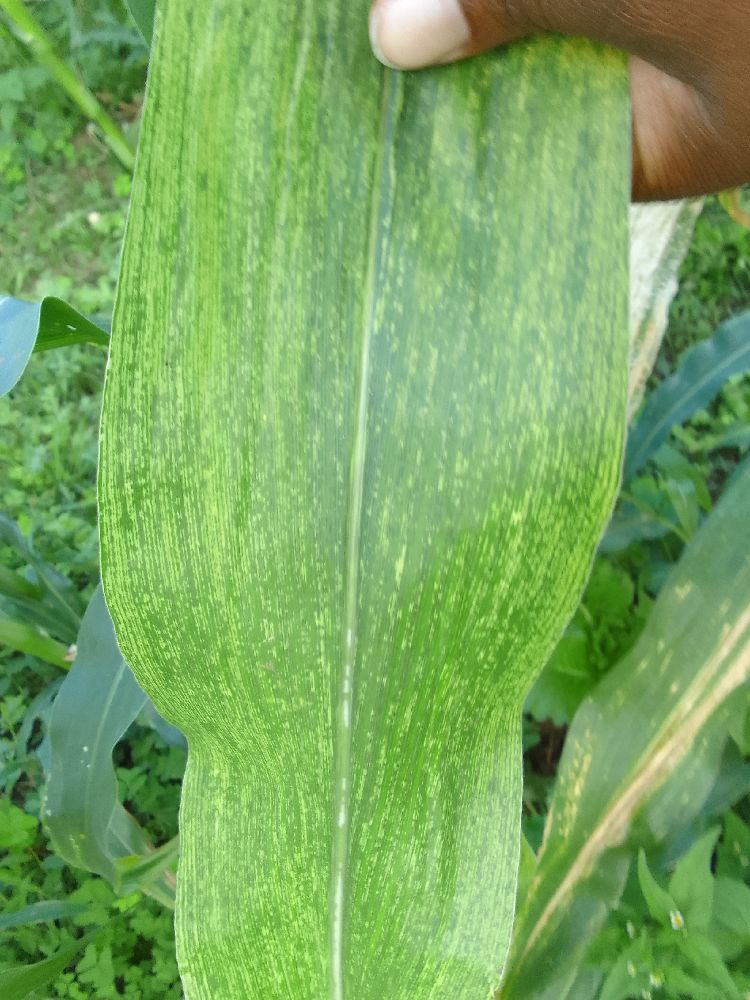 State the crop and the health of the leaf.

maize, maize lethal necrosis
